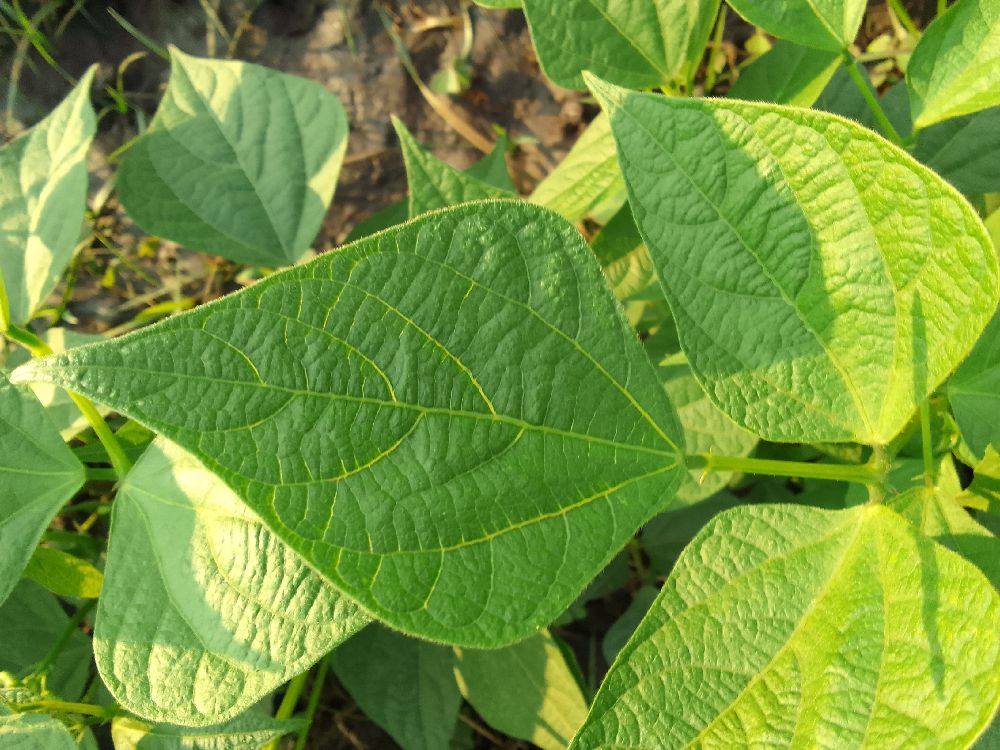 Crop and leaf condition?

common bean, healthy
